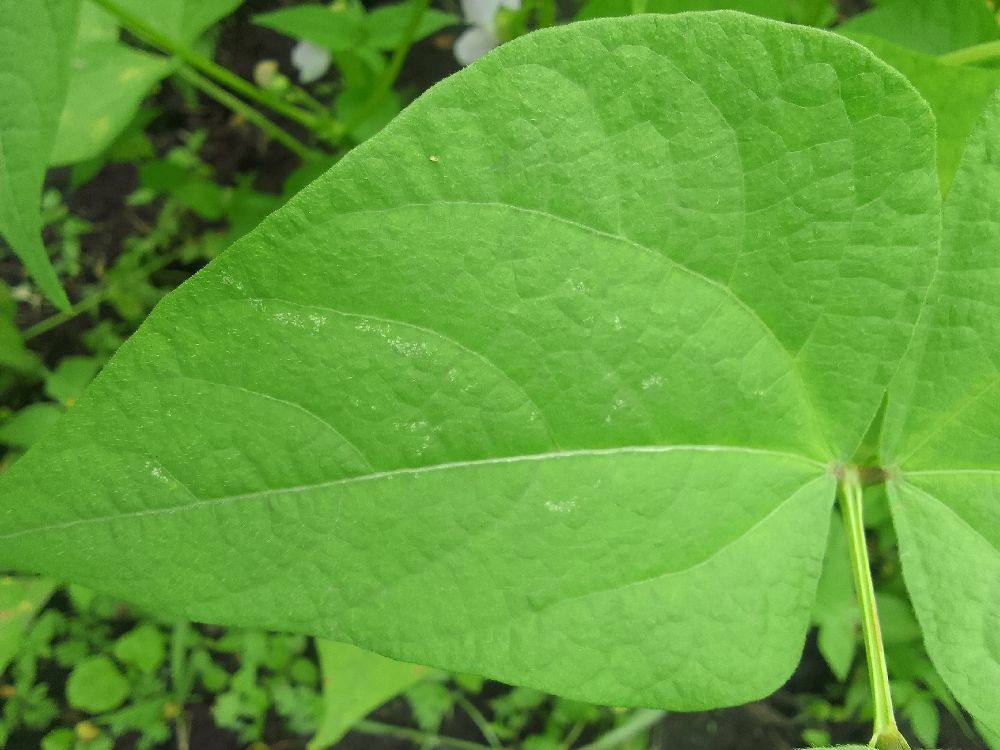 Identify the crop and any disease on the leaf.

common bean, healthy
